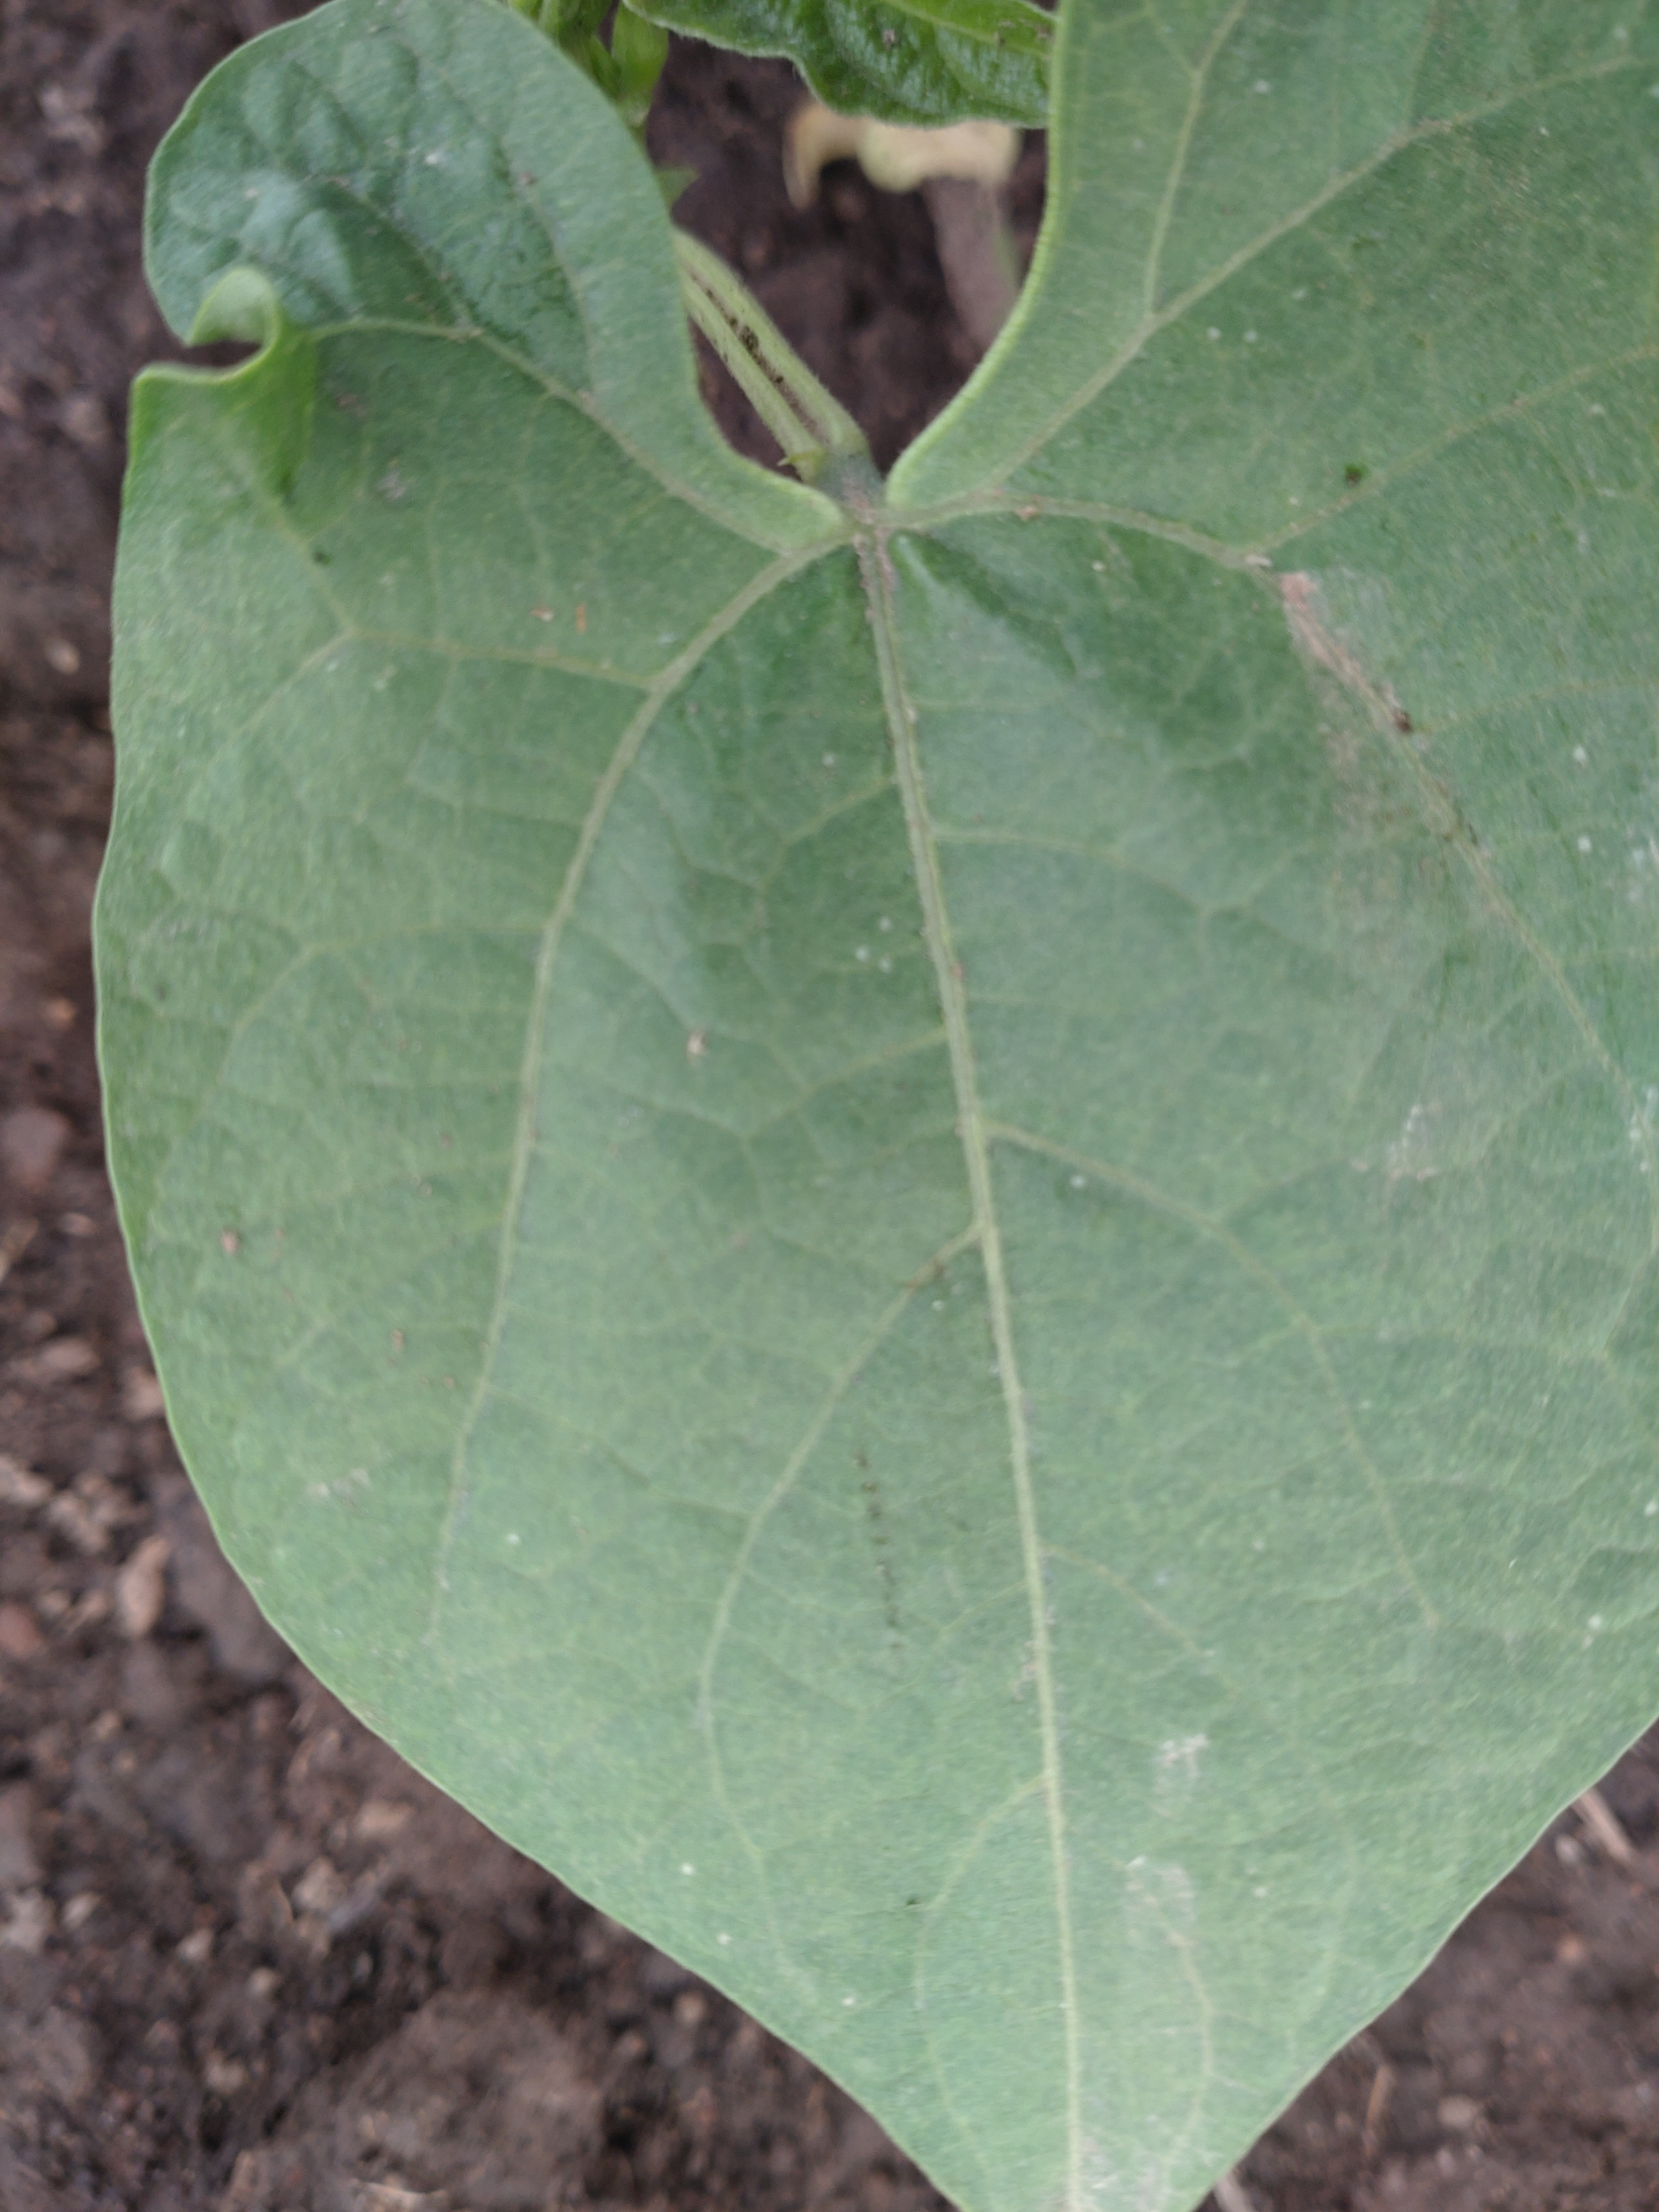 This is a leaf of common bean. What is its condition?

healthy
